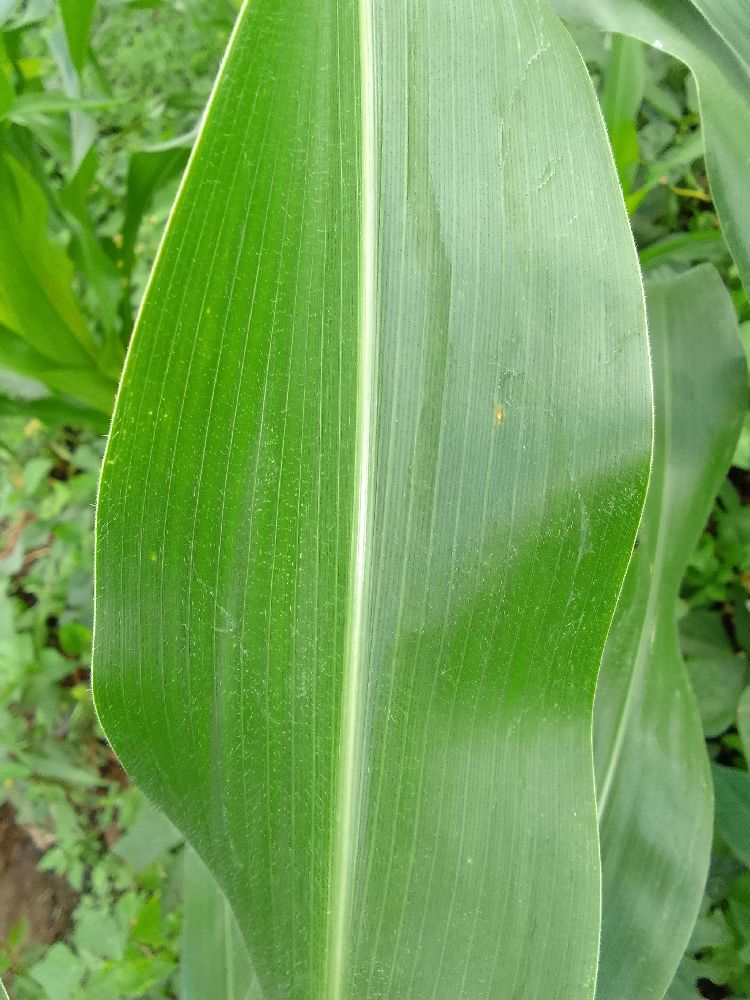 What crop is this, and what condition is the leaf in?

maize, healthy
